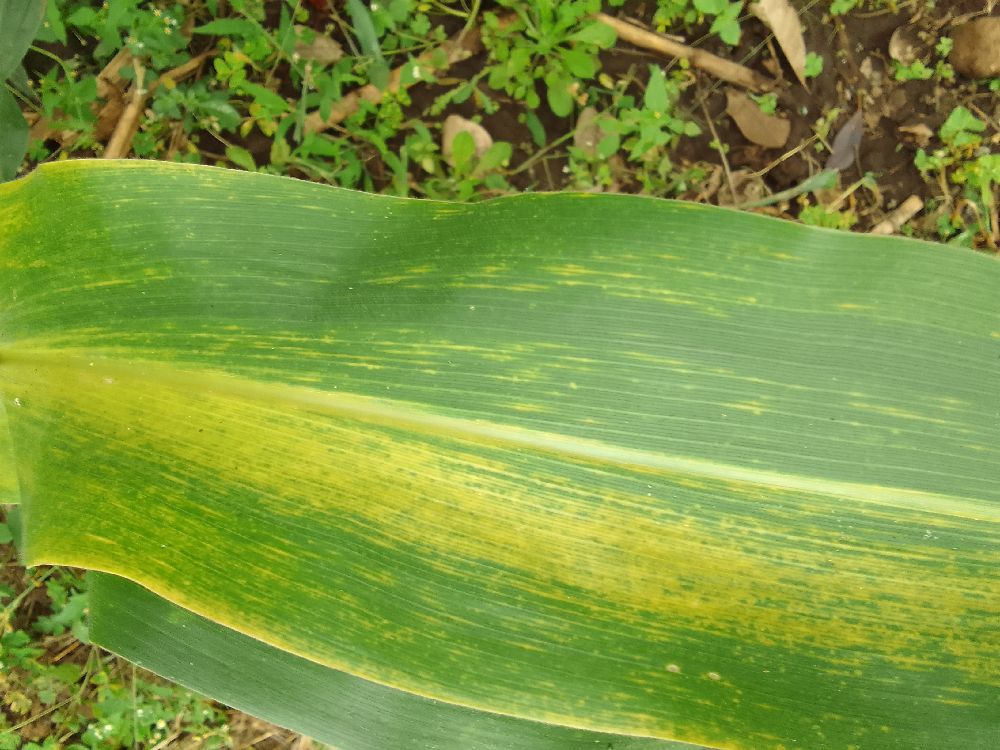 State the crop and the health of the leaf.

maize, maize lethal necrosis
